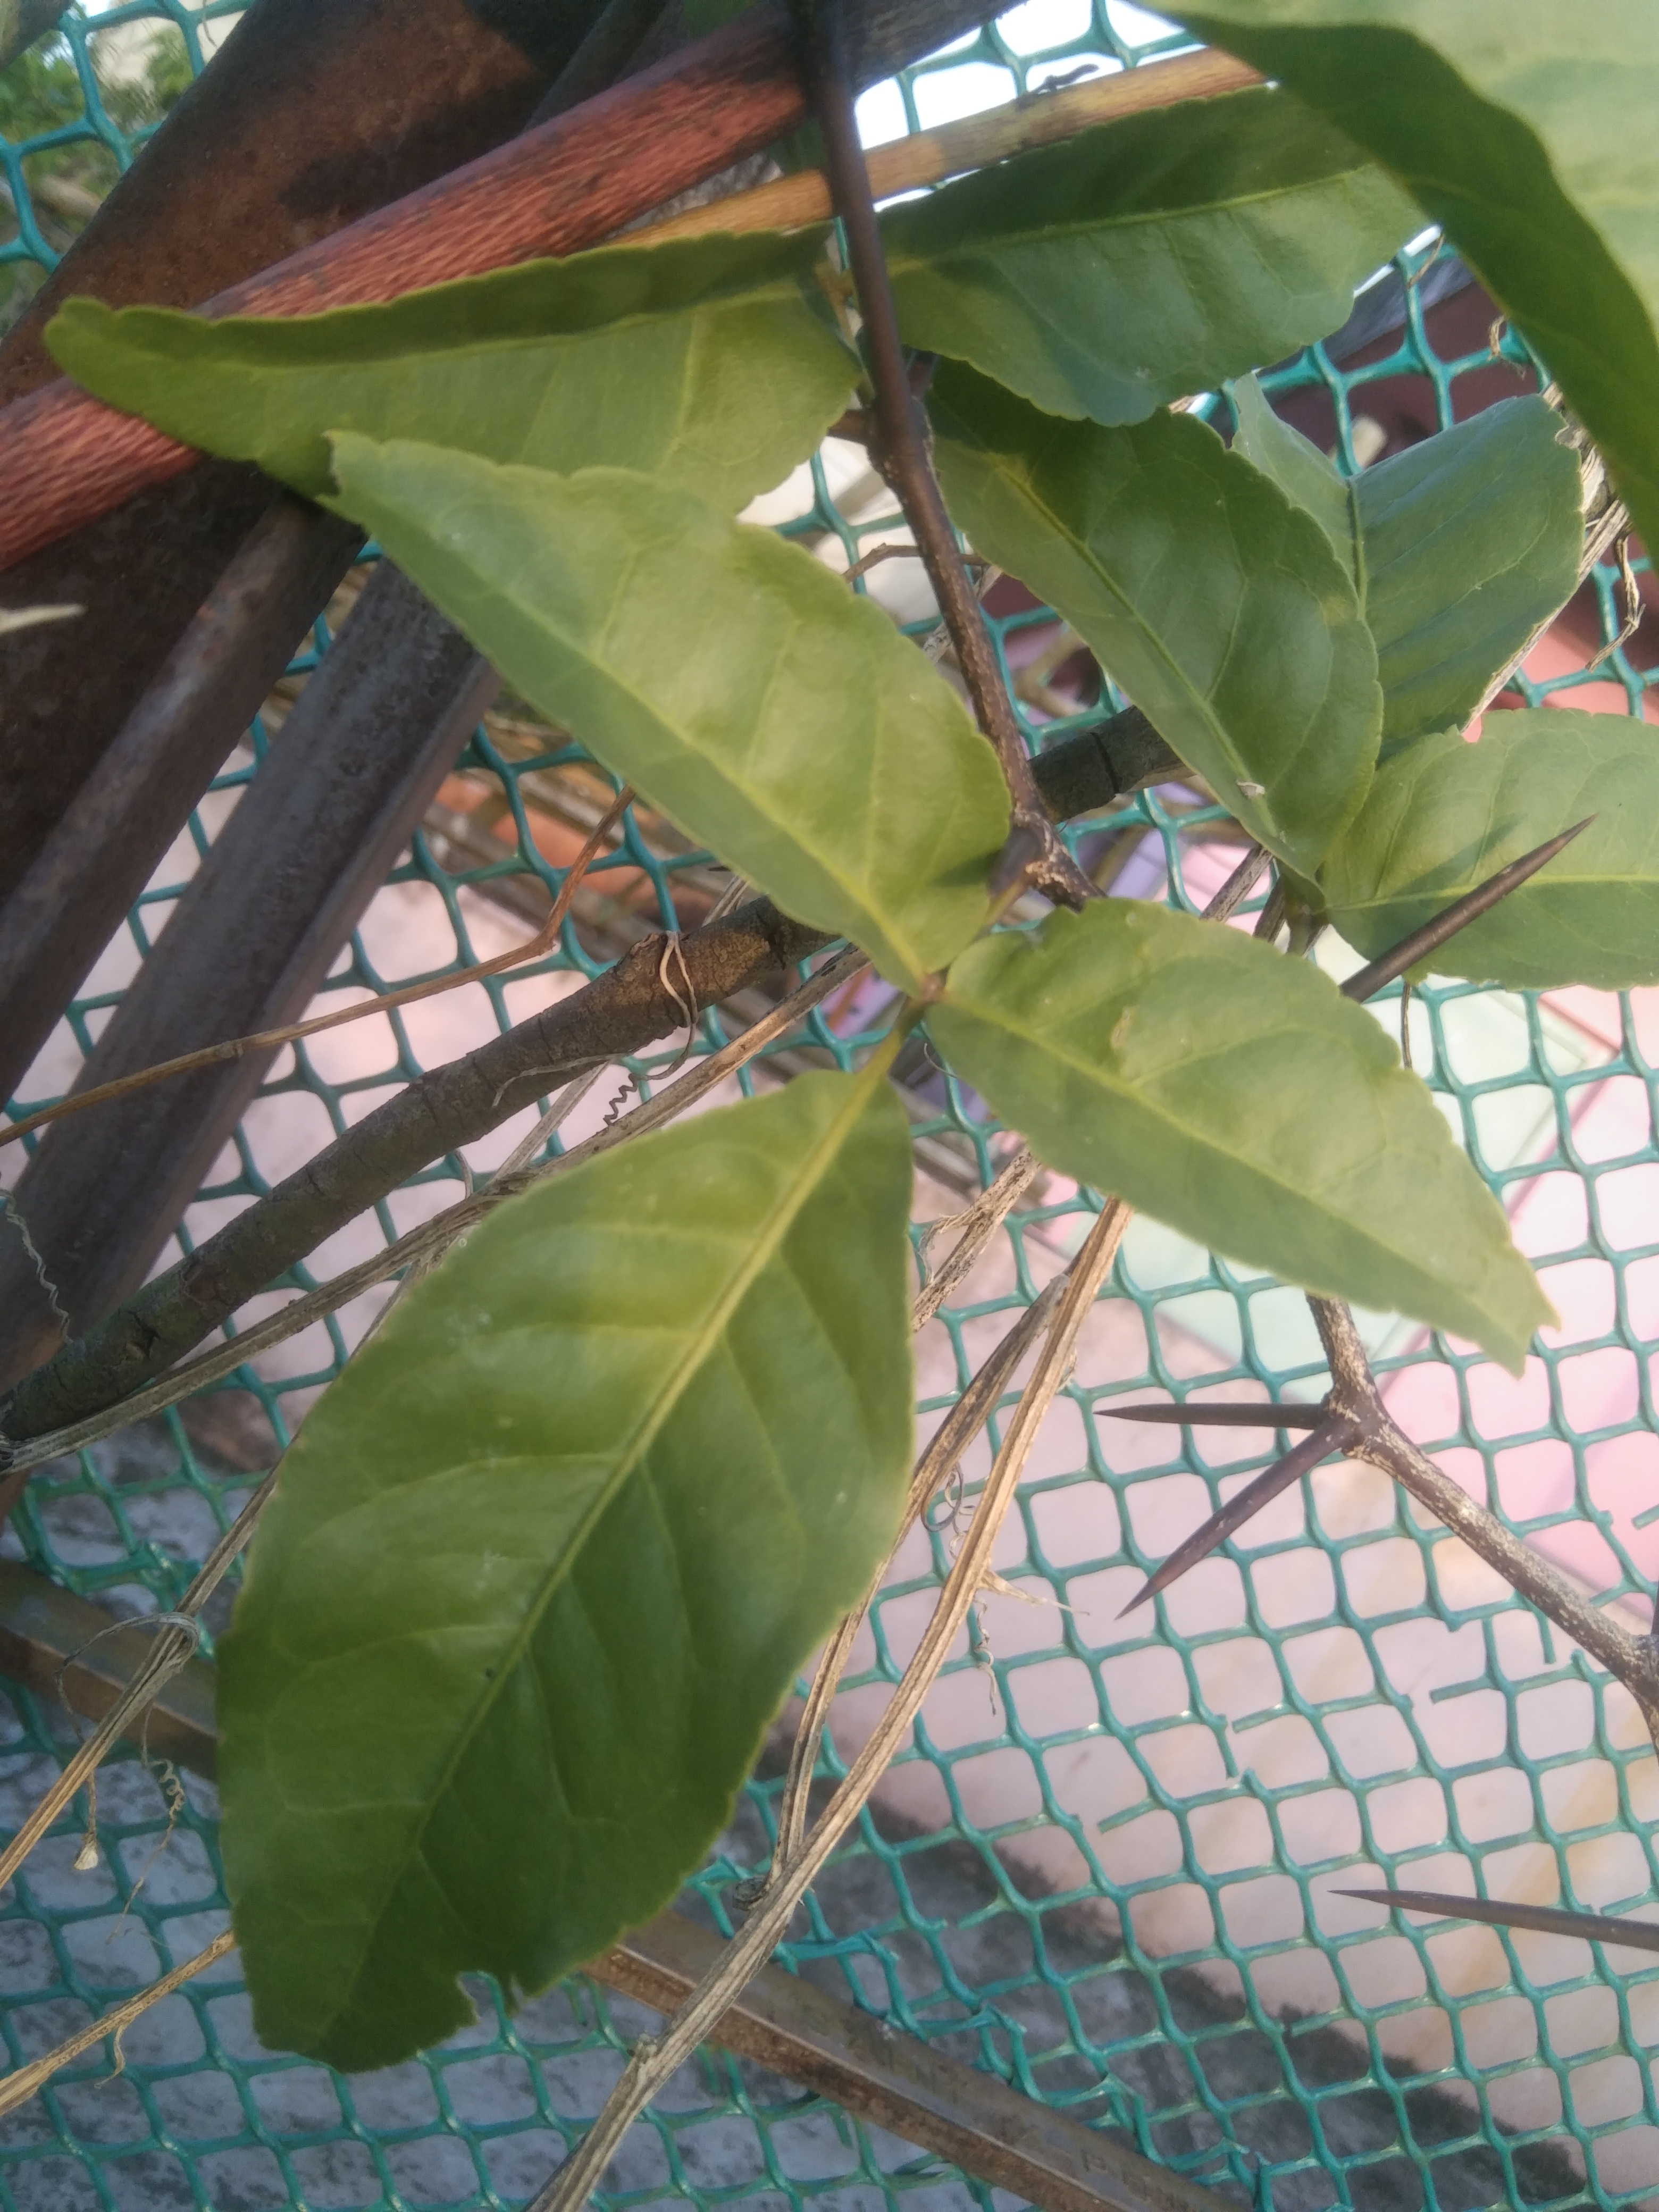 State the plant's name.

wood apple
